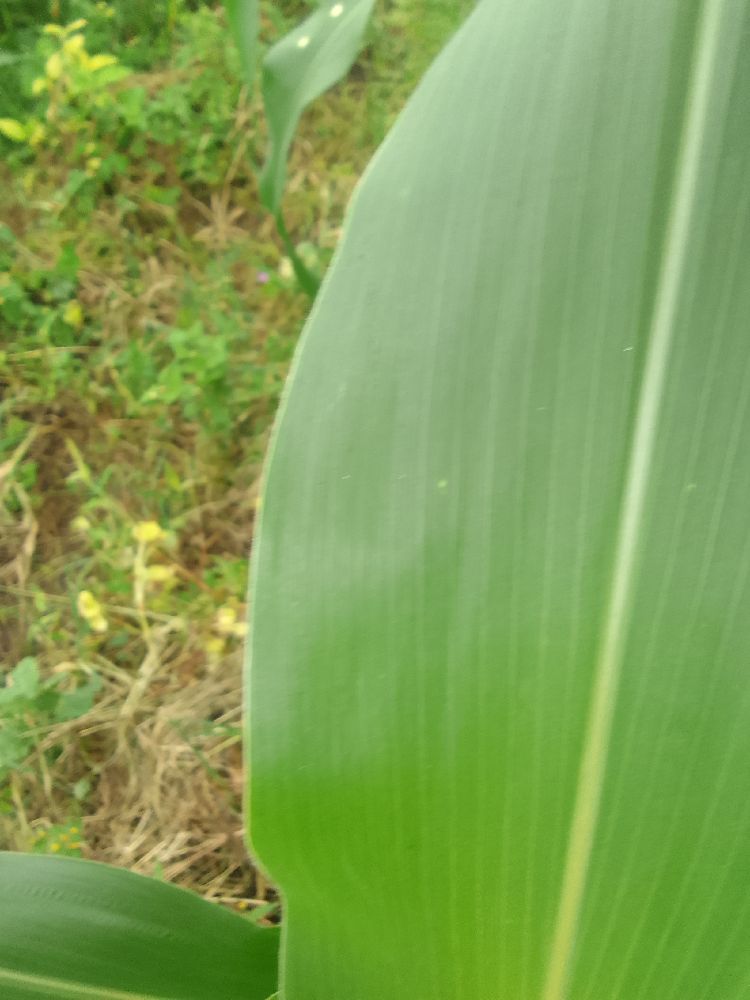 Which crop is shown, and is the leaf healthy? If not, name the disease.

maize, healthy
